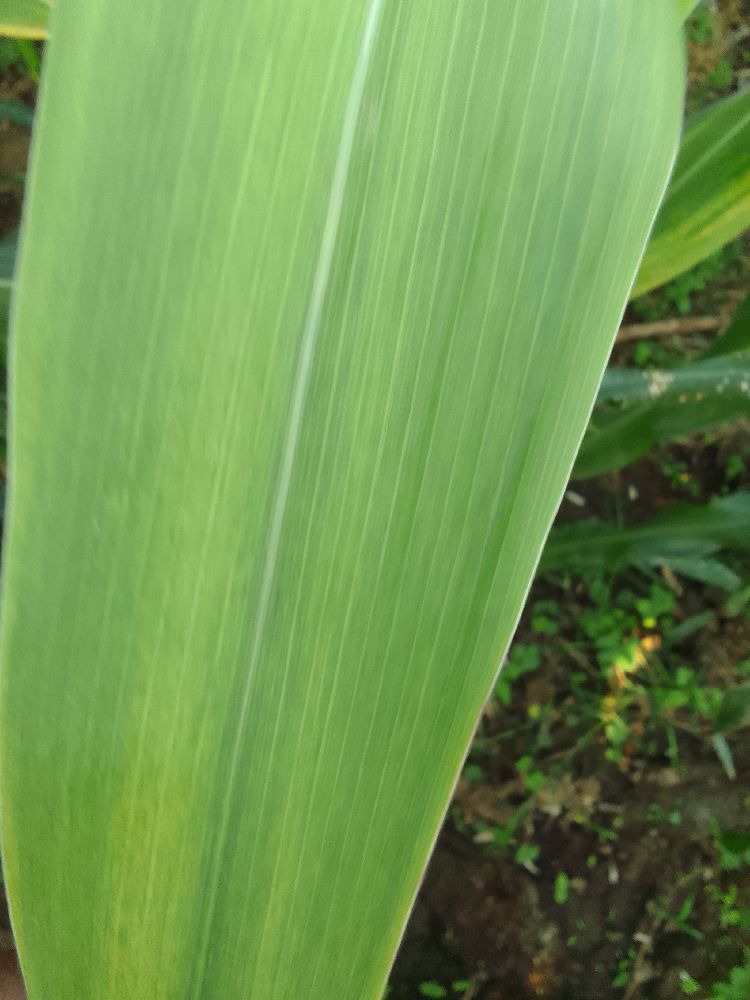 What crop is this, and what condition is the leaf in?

maize, maize lethal necrosis
